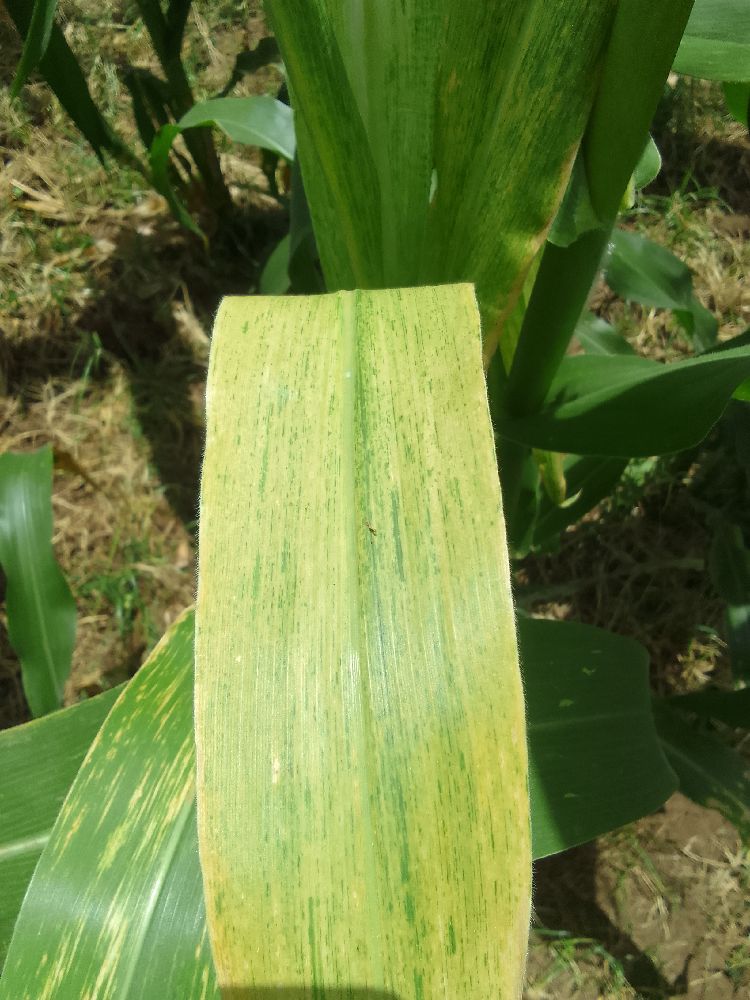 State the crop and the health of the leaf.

maize, maize lethal necrosis
